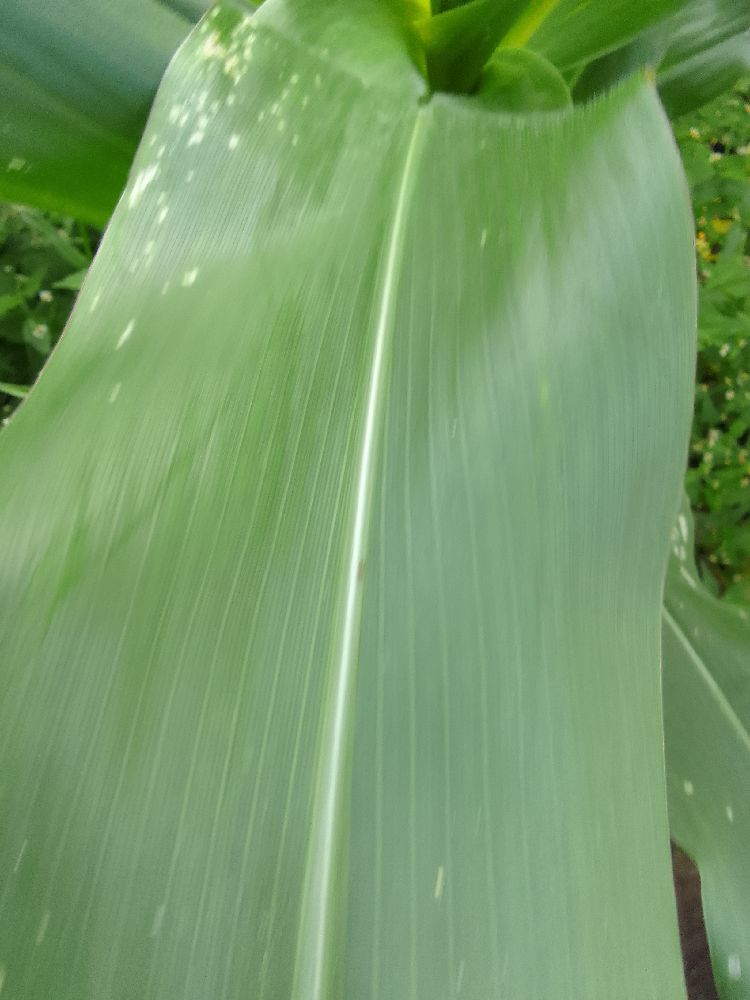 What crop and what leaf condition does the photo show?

maize, healthy
